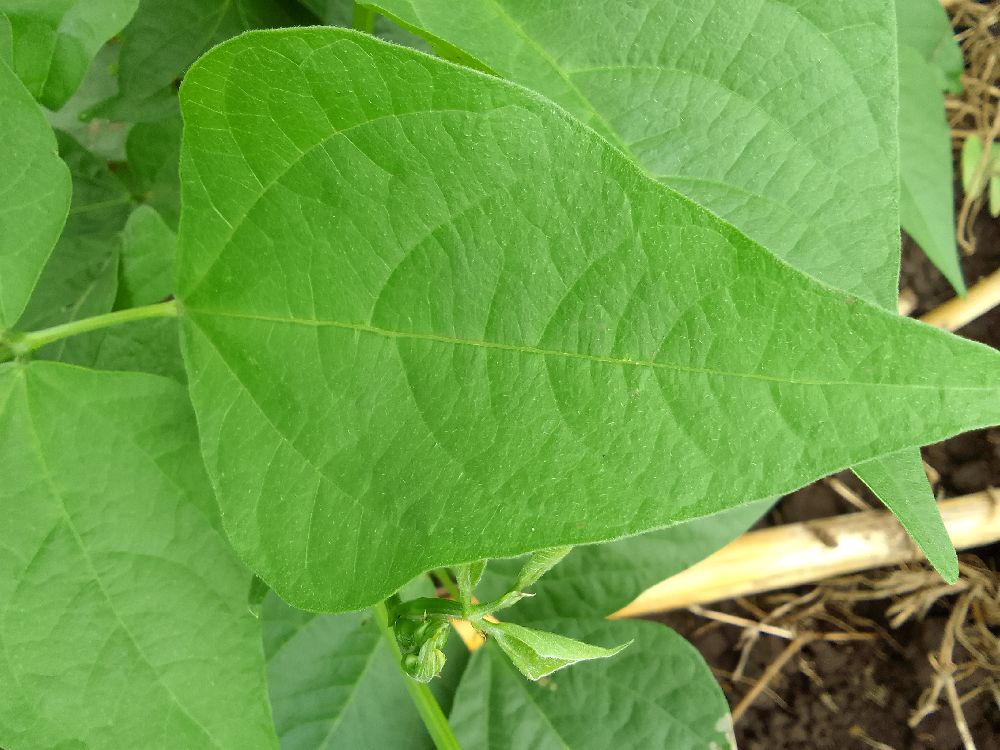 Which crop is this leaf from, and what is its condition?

common bean, healthy
